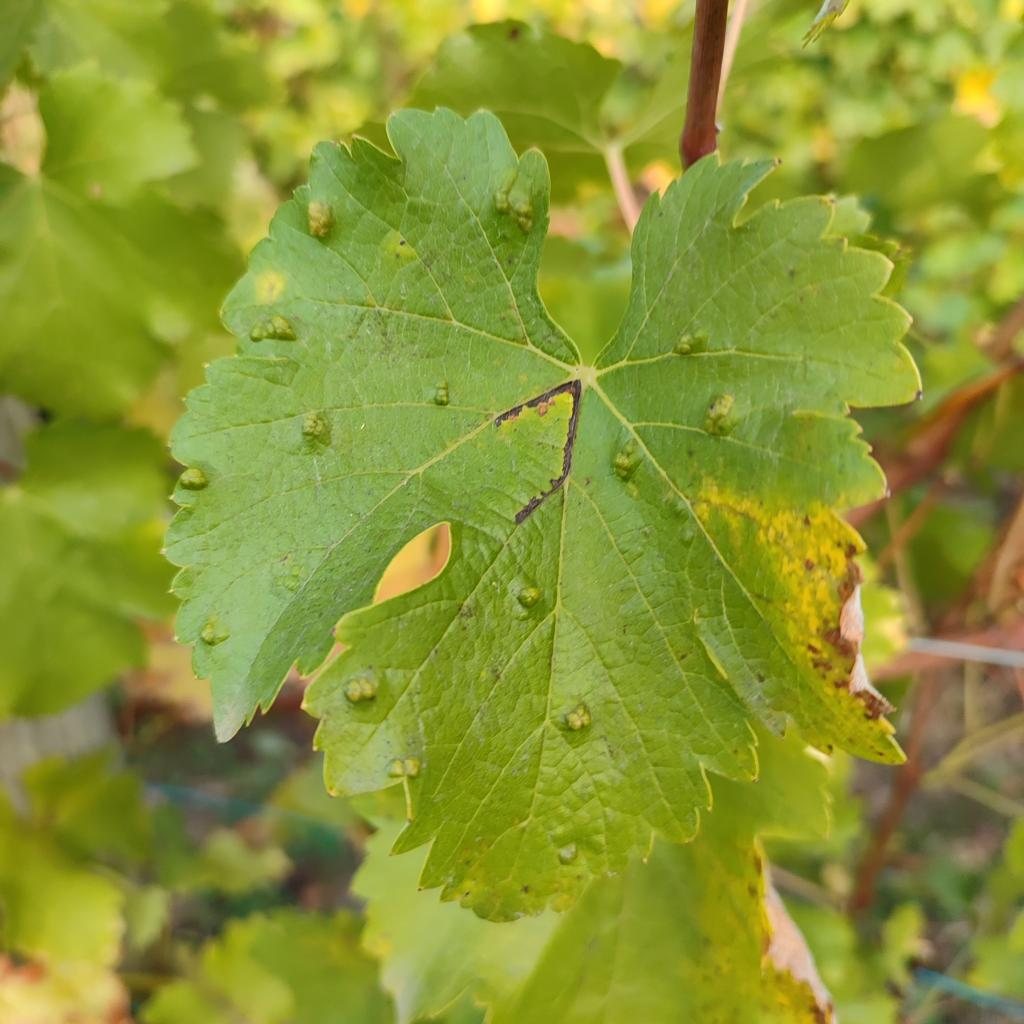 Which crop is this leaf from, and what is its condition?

grapevine, erineum mite
